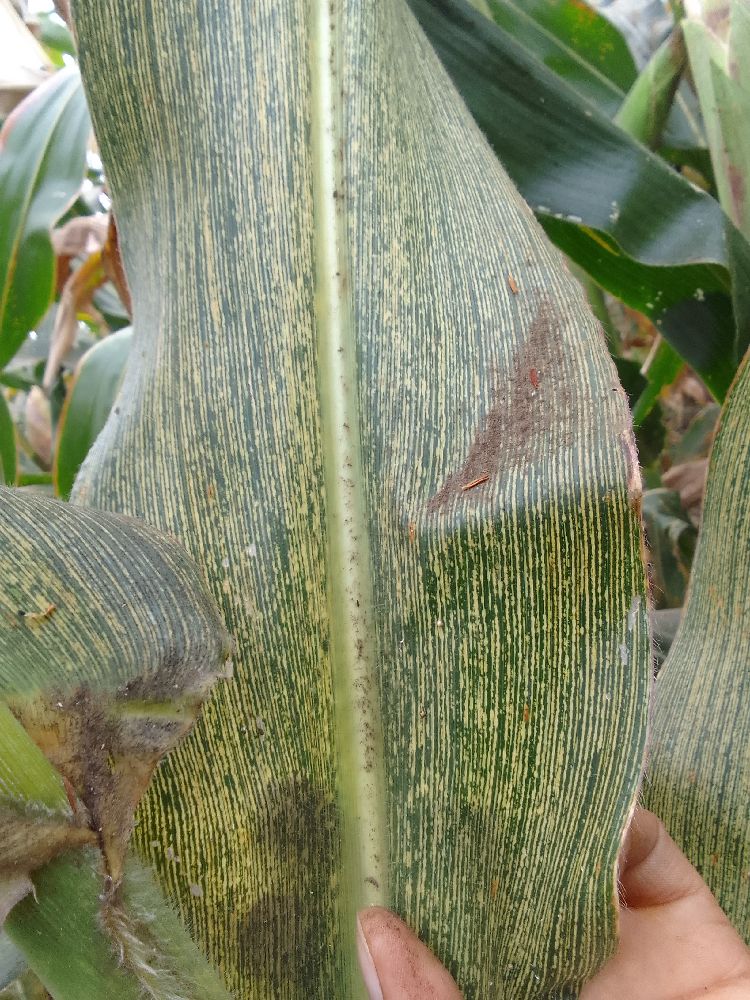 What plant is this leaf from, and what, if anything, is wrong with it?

maize, maize streak virus
